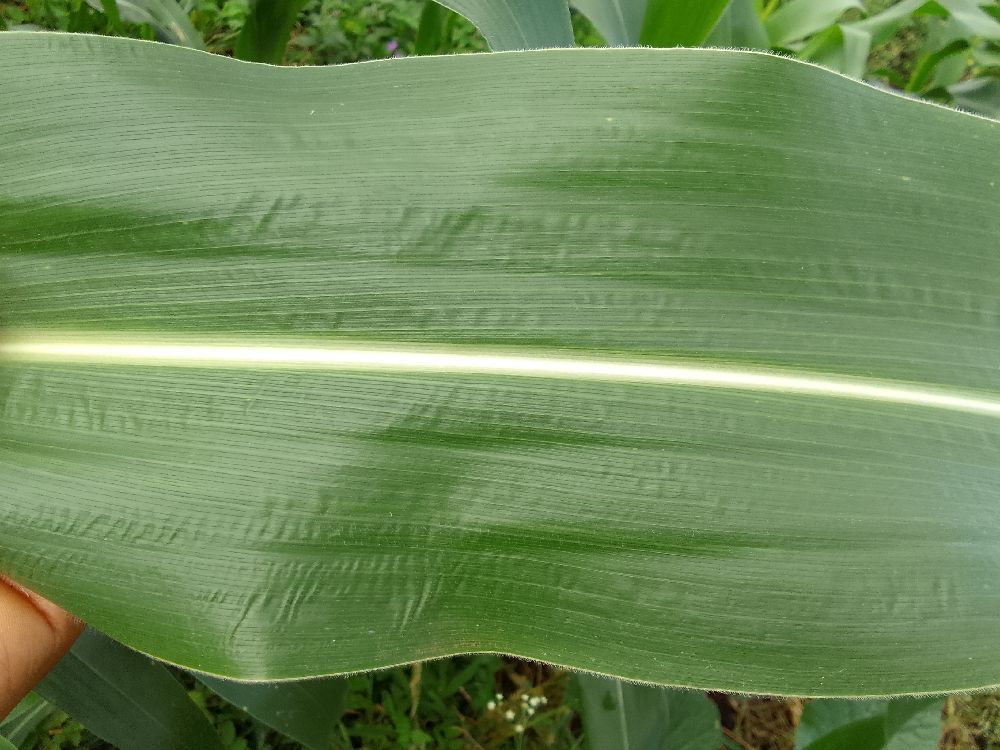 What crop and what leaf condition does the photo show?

maize, healthy
